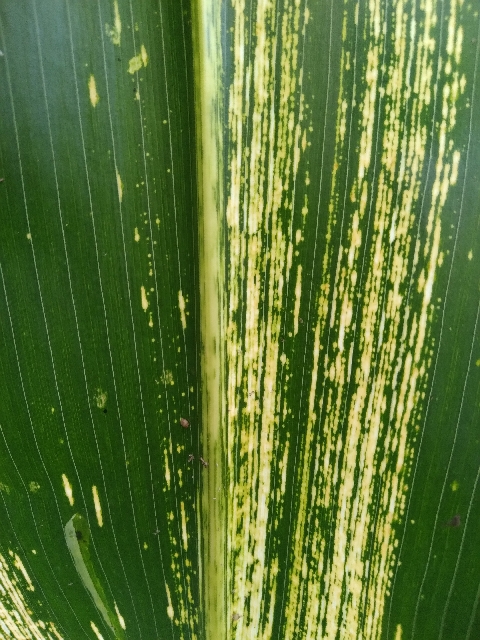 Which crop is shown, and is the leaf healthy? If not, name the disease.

maize, maize streak virus
